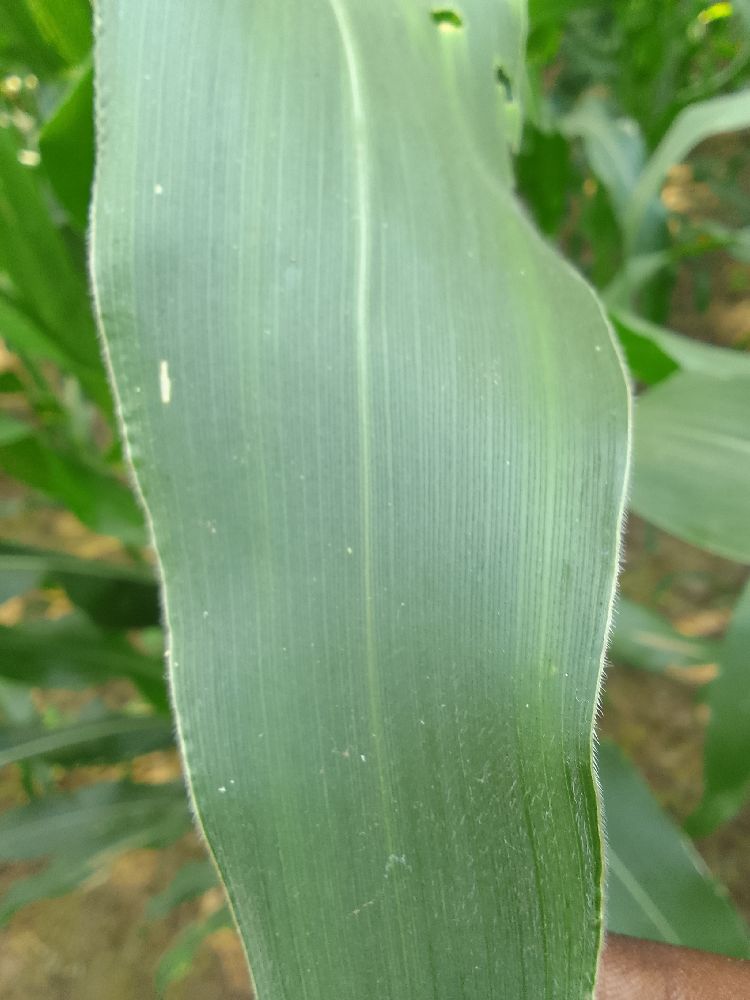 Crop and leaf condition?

maize, healthy
